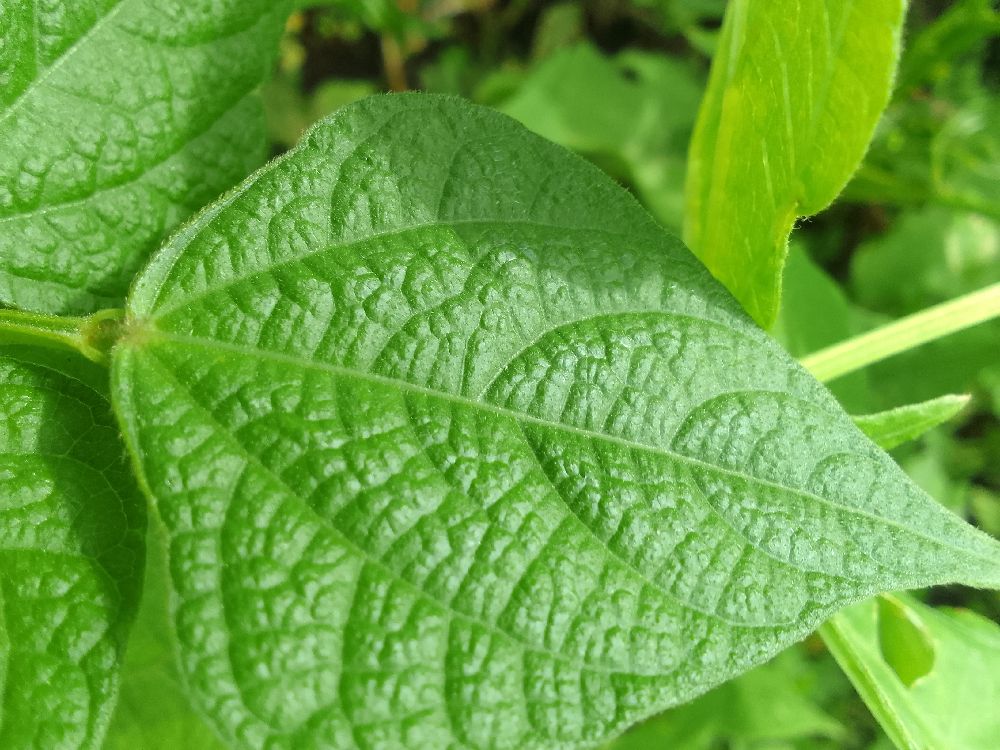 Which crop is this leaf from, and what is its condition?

common bean, healthy
